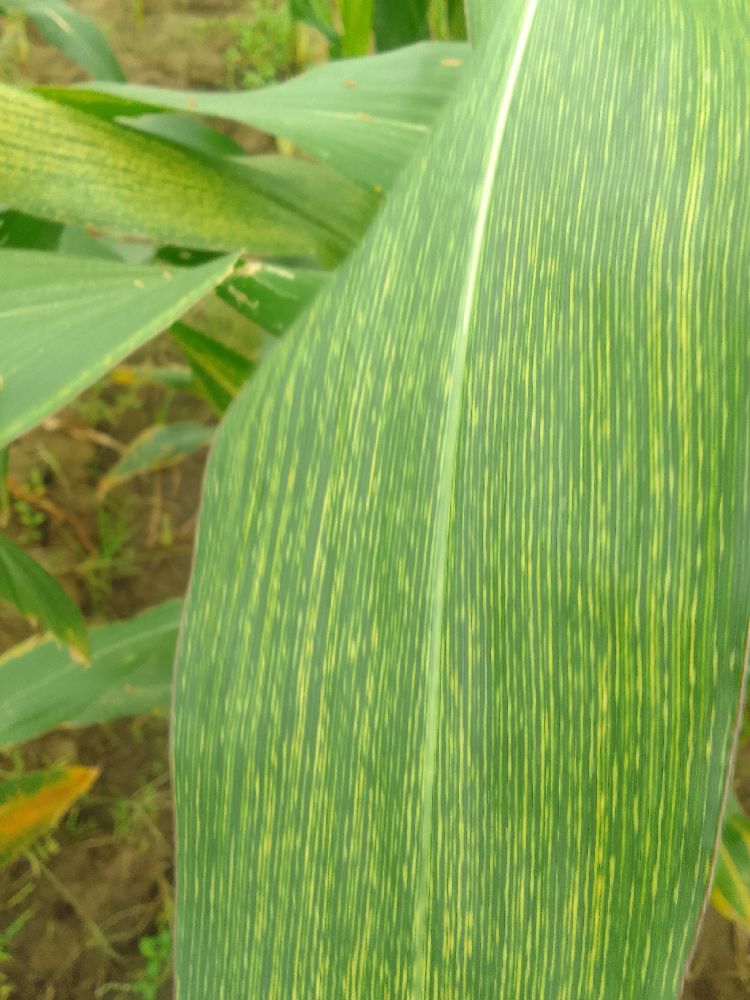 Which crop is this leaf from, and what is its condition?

maize, maize streak virus
